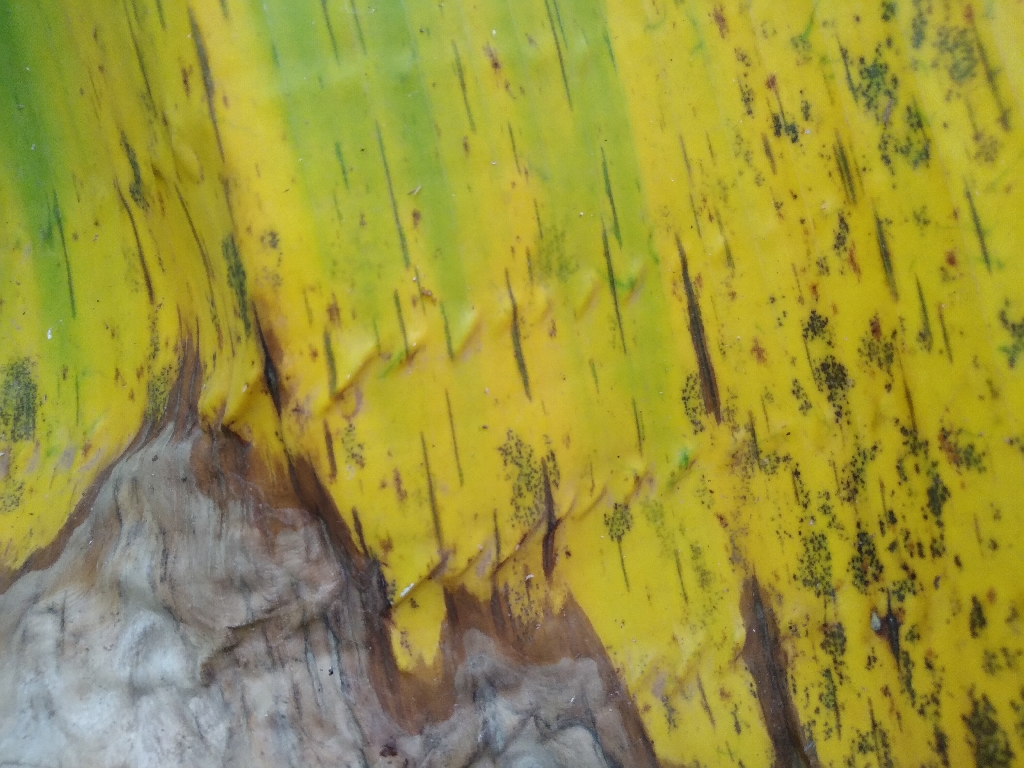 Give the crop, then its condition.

banana, black sigatoka
